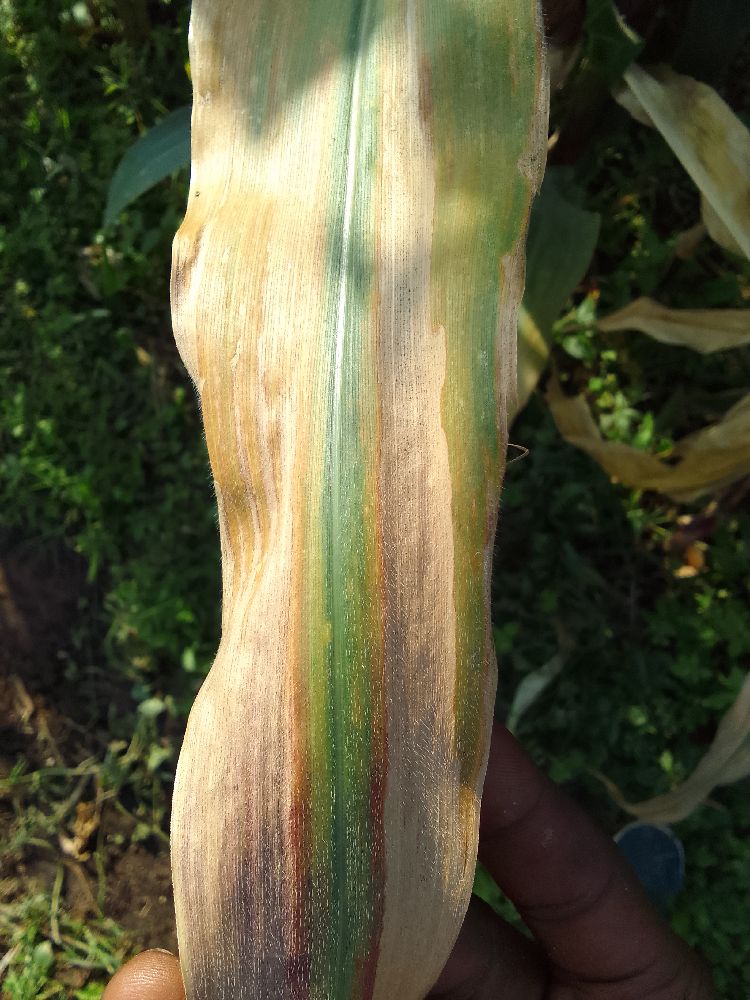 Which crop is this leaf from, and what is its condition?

maize, maize lethal necrosis
